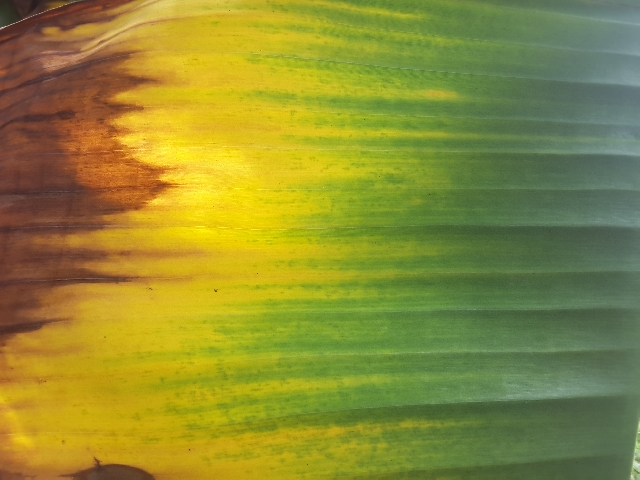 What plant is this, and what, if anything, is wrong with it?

banana, fusarium wilt race 1
